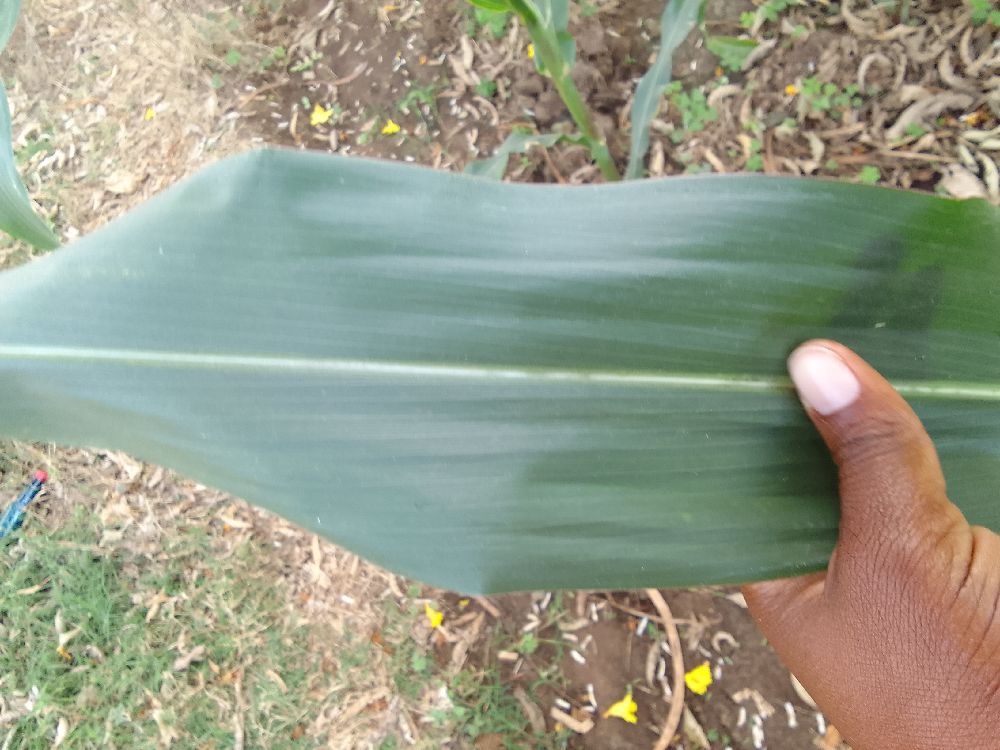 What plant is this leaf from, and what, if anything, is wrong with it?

maize, healthy
